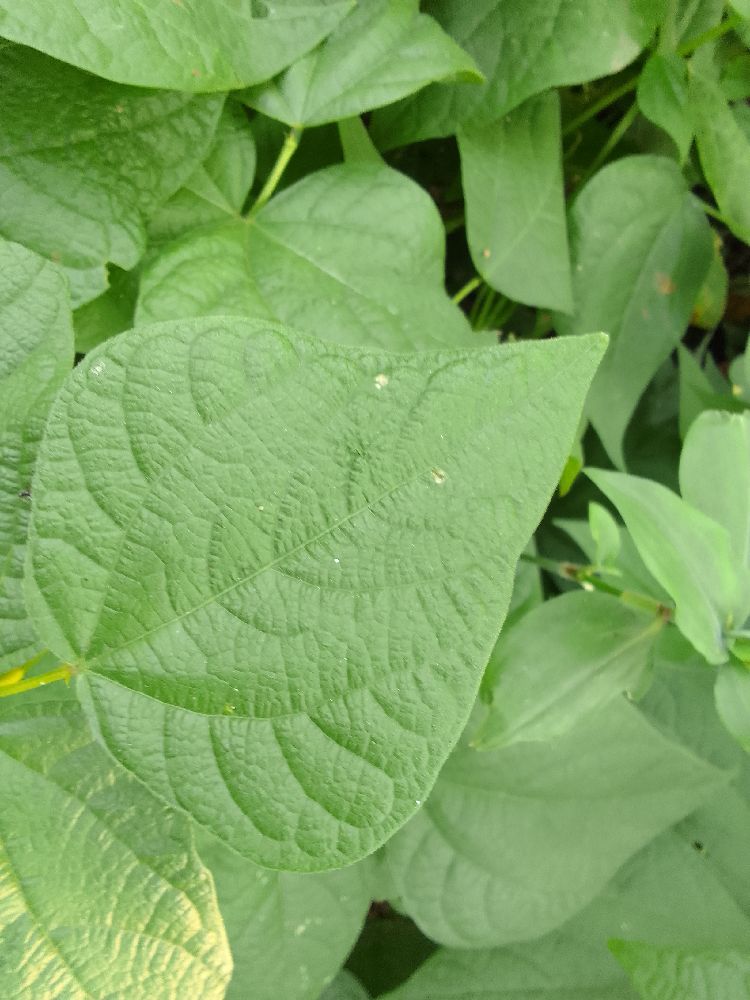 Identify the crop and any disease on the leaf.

common bean, healthy
